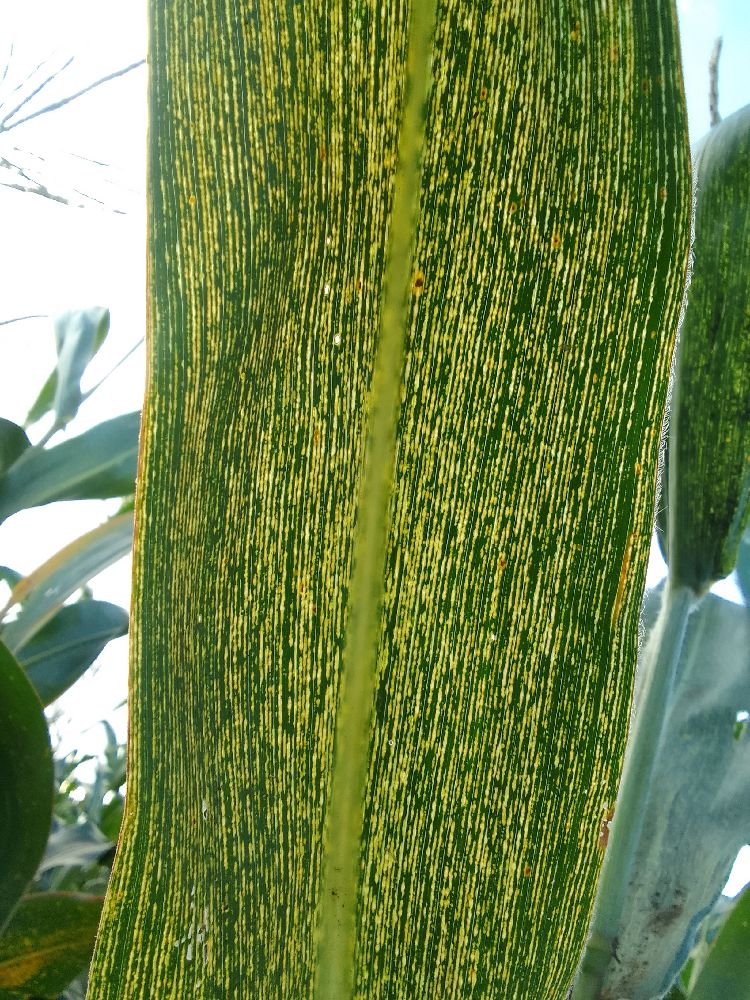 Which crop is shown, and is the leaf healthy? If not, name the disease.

maize, maize streak virus
